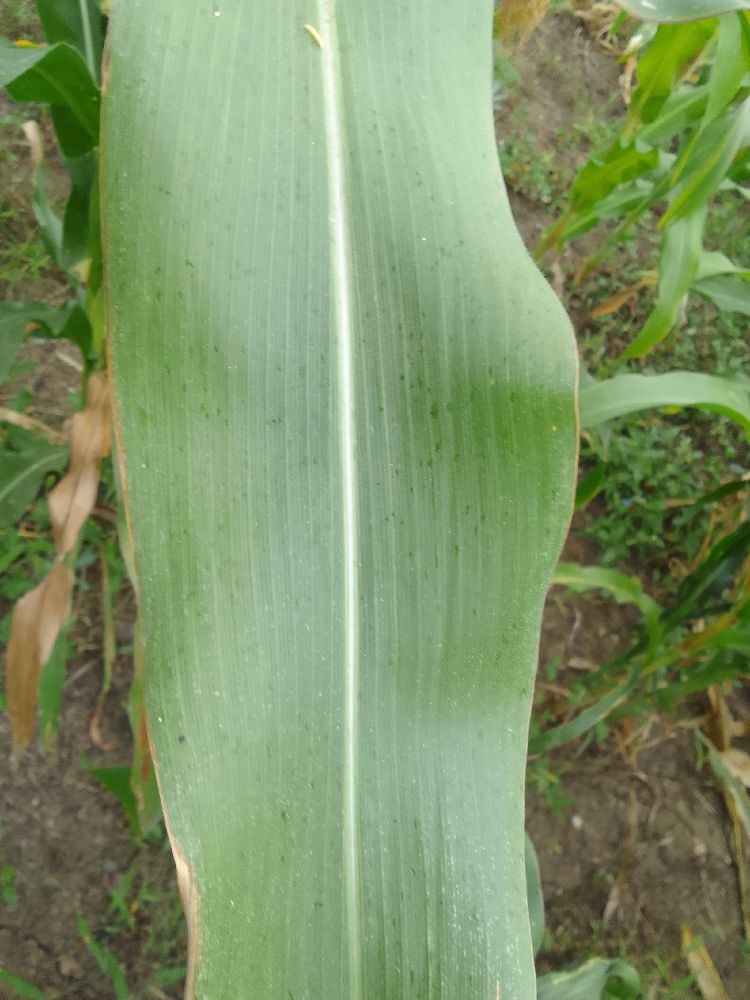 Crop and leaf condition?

maize, healthy
